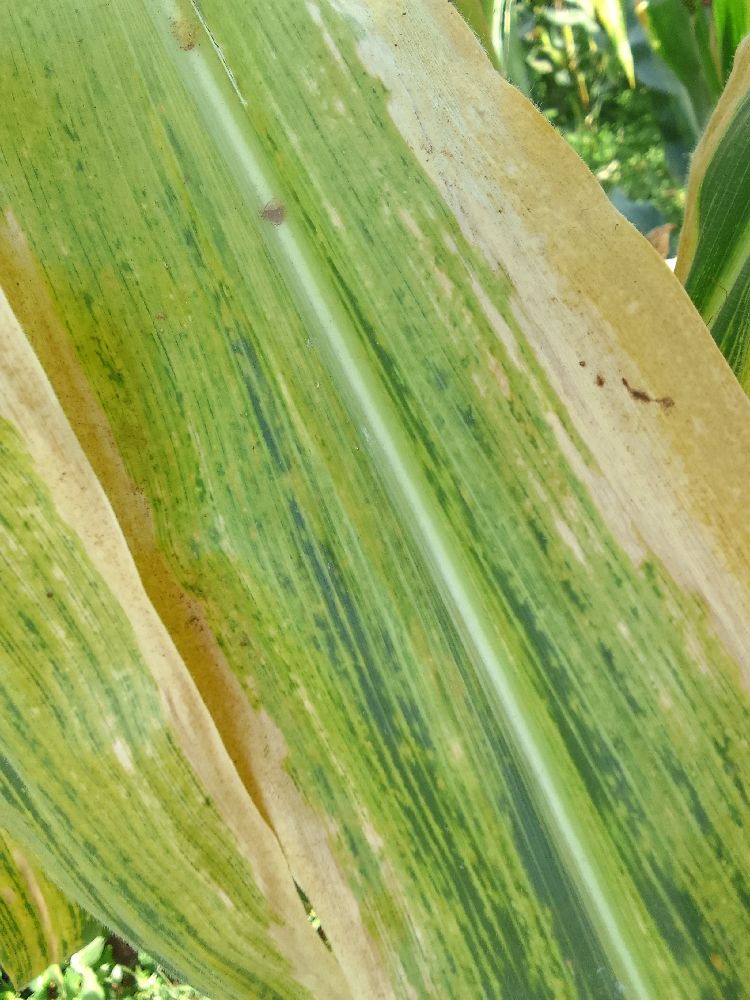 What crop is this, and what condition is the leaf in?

maize, maize lethal necrosis
